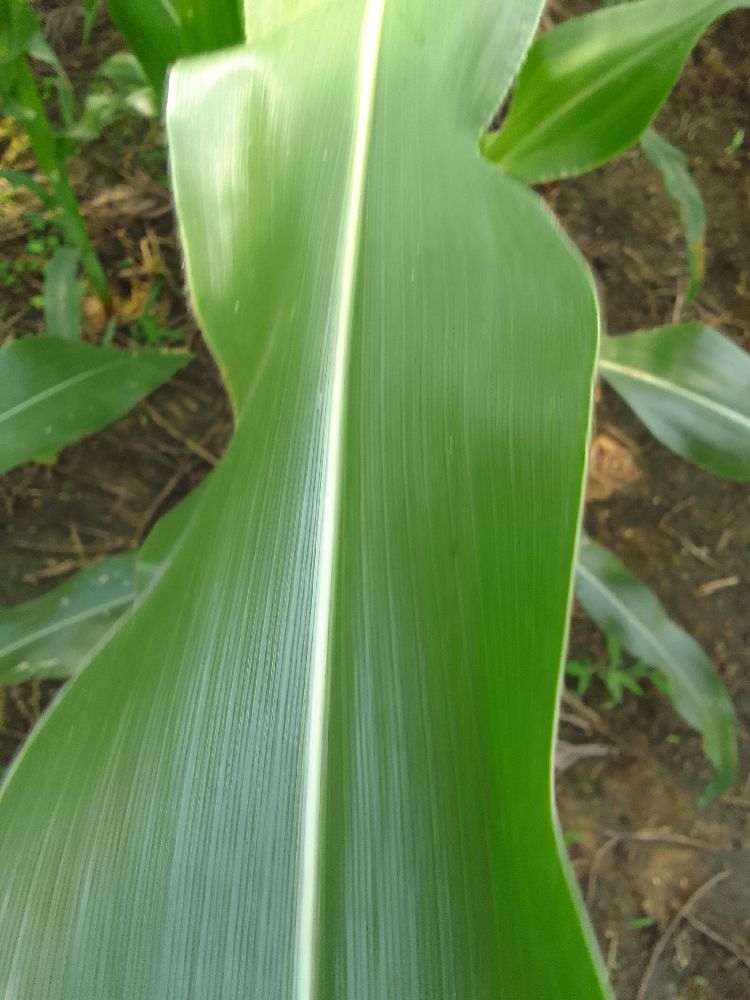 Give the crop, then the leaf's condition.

maize, healthy
